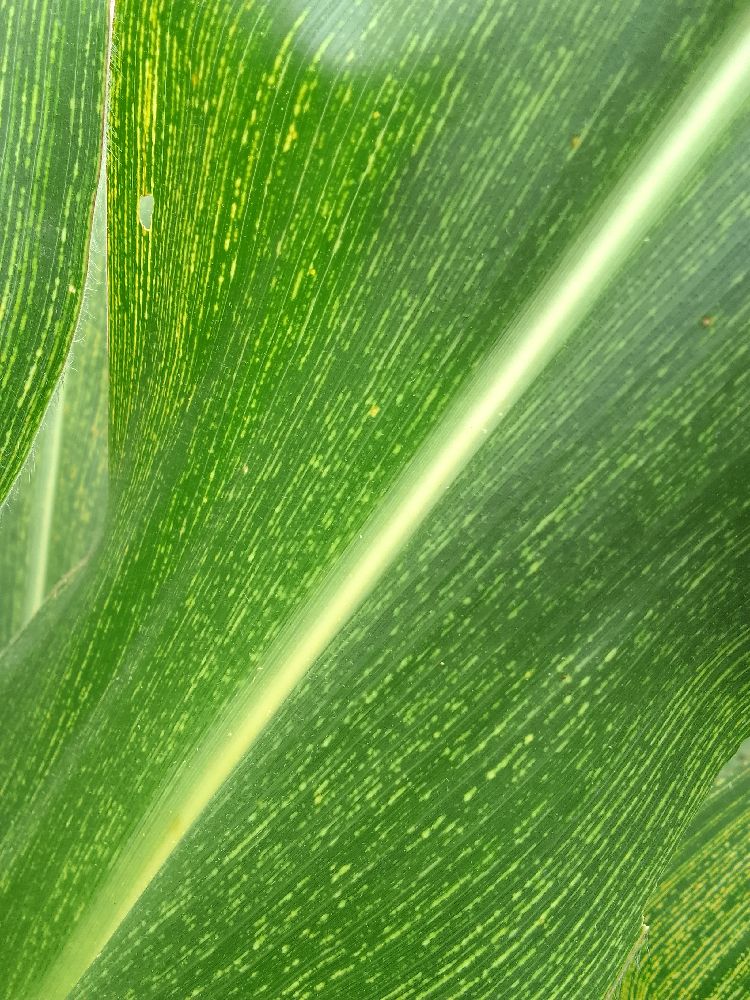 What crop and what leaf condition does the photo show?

maize, maize streak virus
